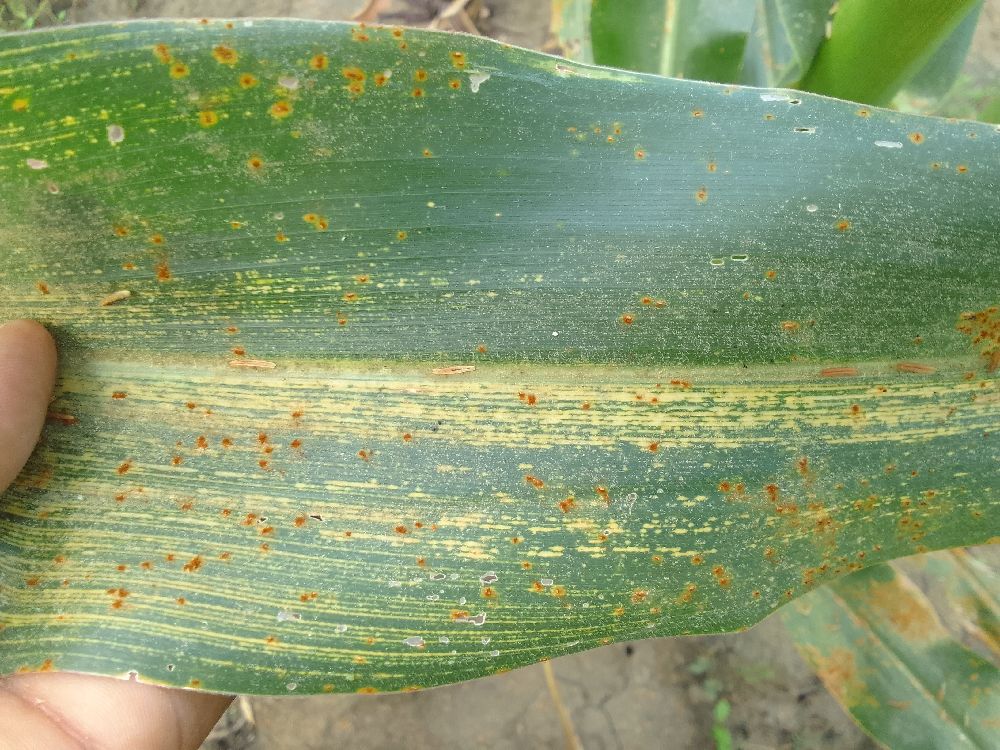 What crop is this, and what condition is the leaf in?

maize, maize streak virus
